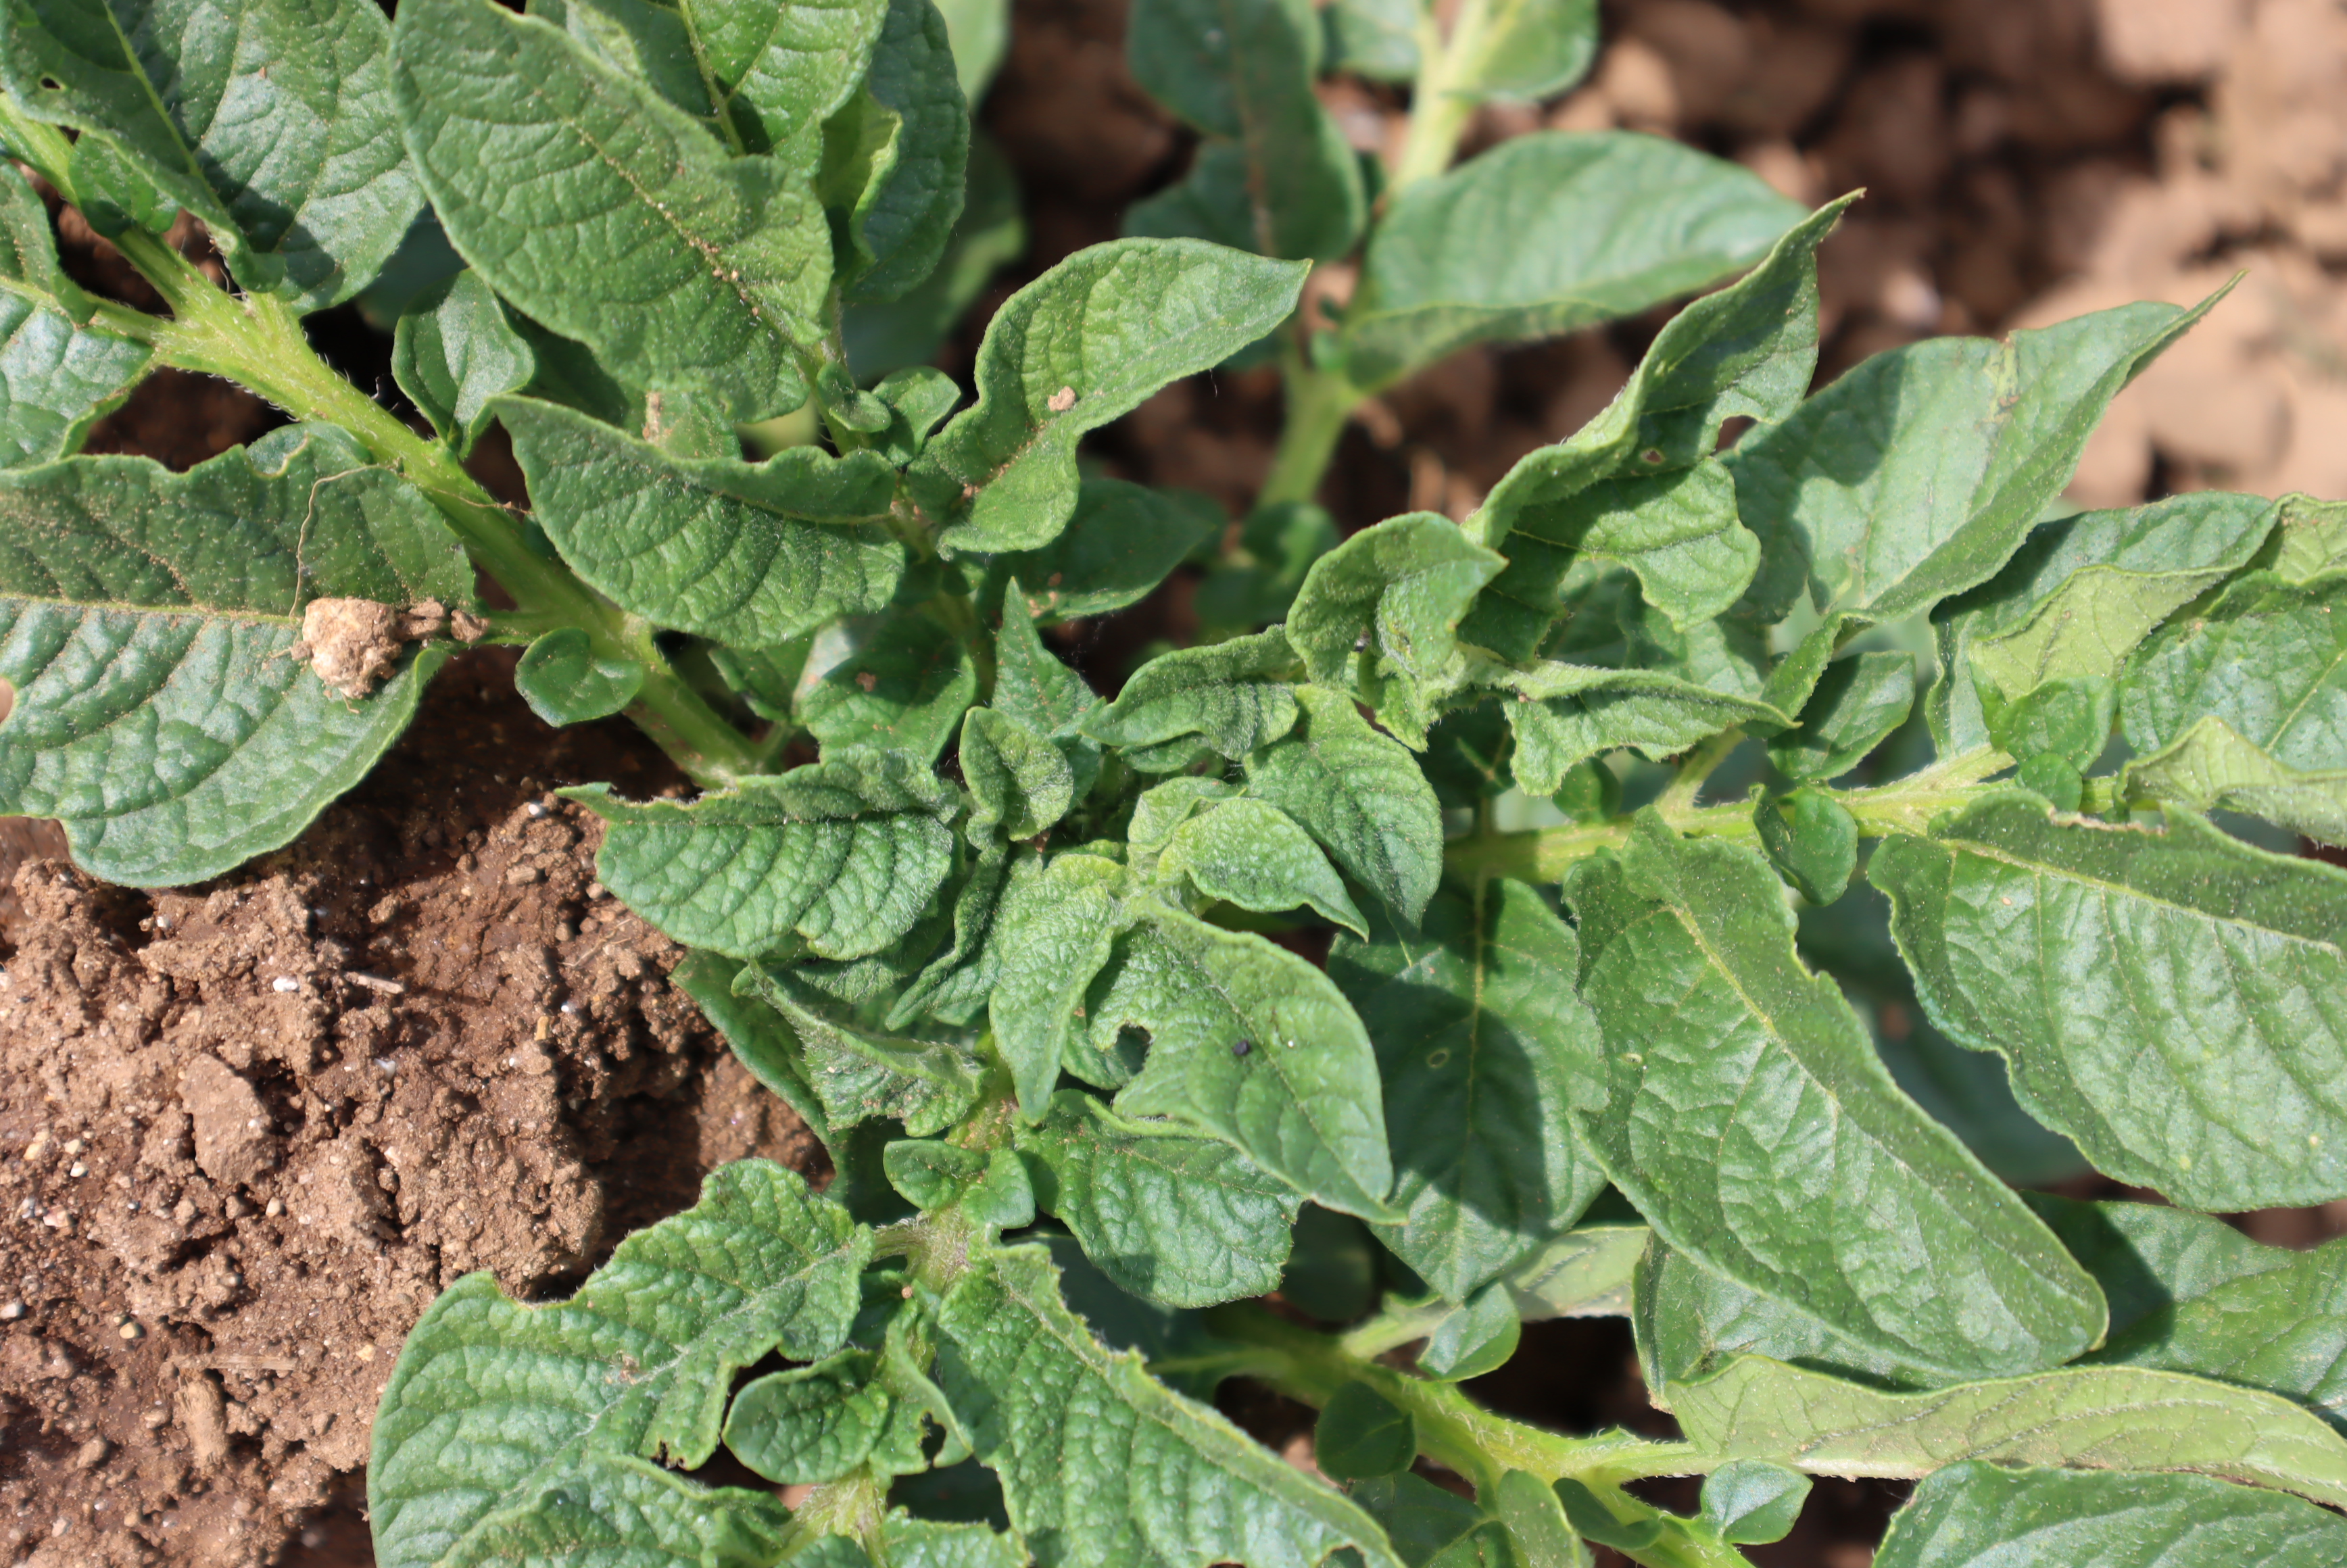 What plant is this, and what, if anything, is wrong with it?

potato, phytophagous
